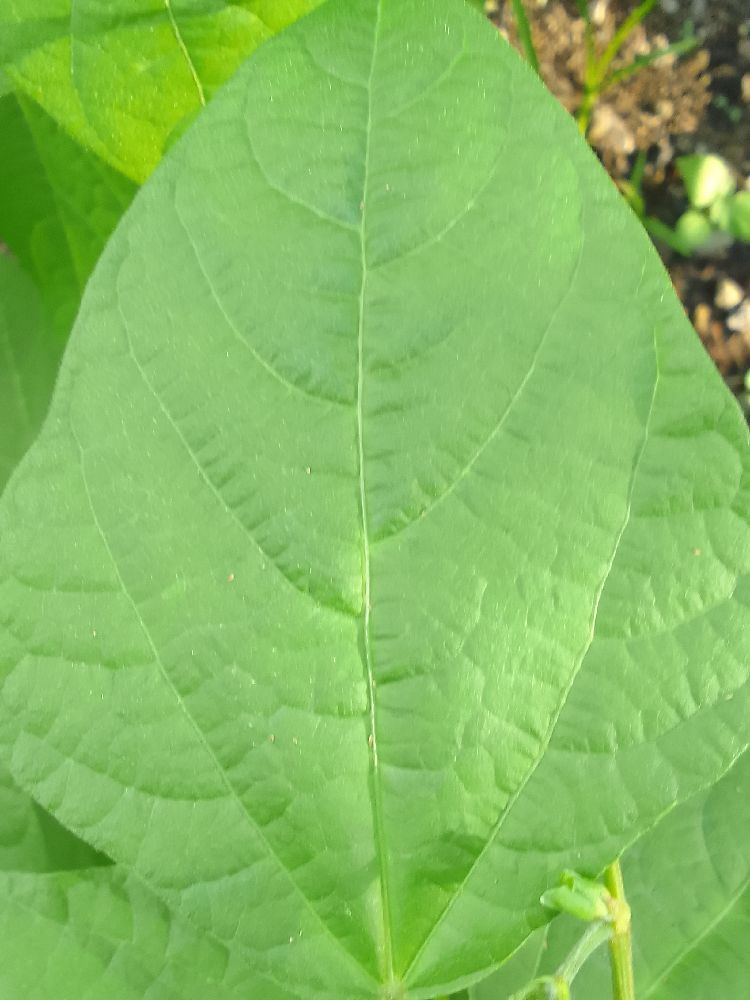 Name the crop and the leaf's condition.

common bean, healthy
